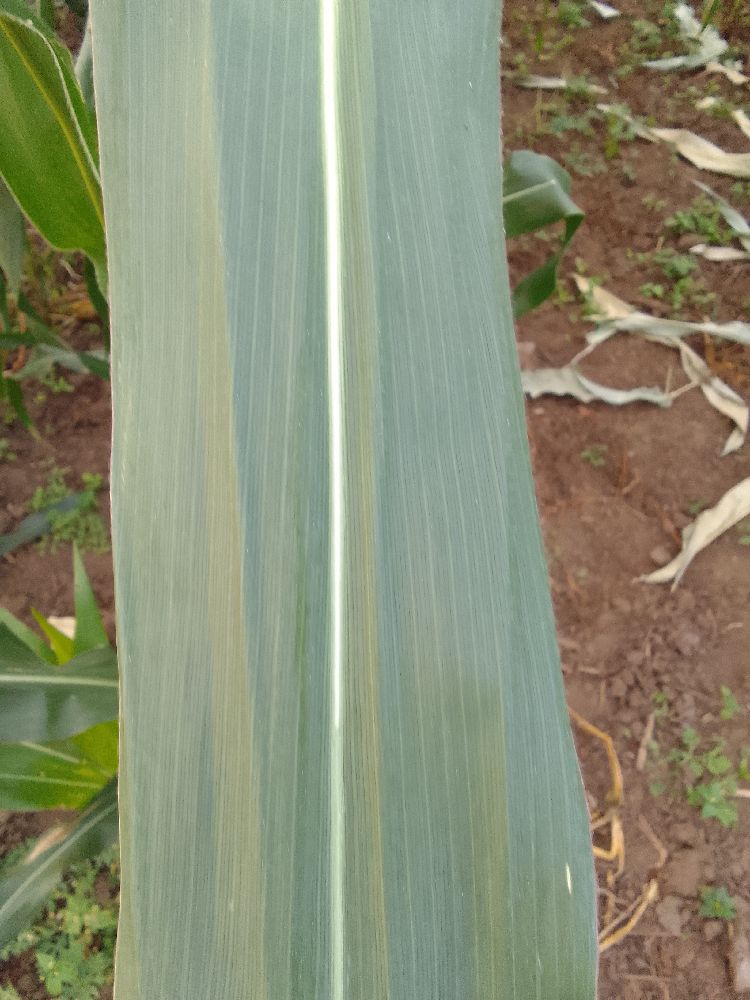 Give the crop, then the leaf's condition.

maize, healthy
